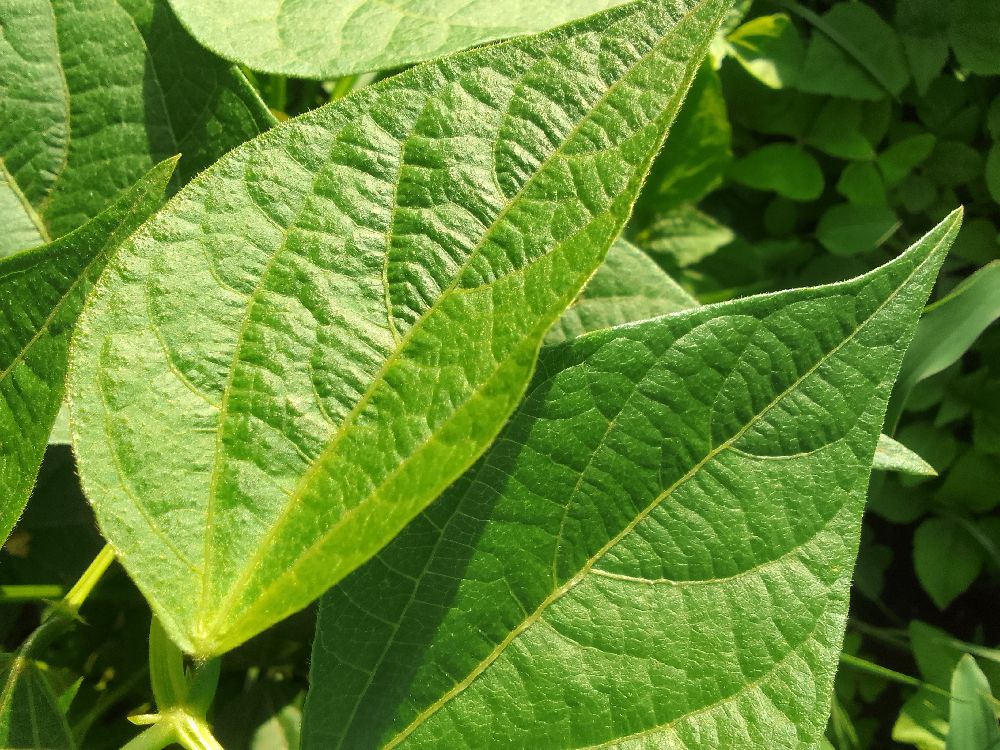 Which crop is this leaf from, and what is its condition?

common bean, healthy
